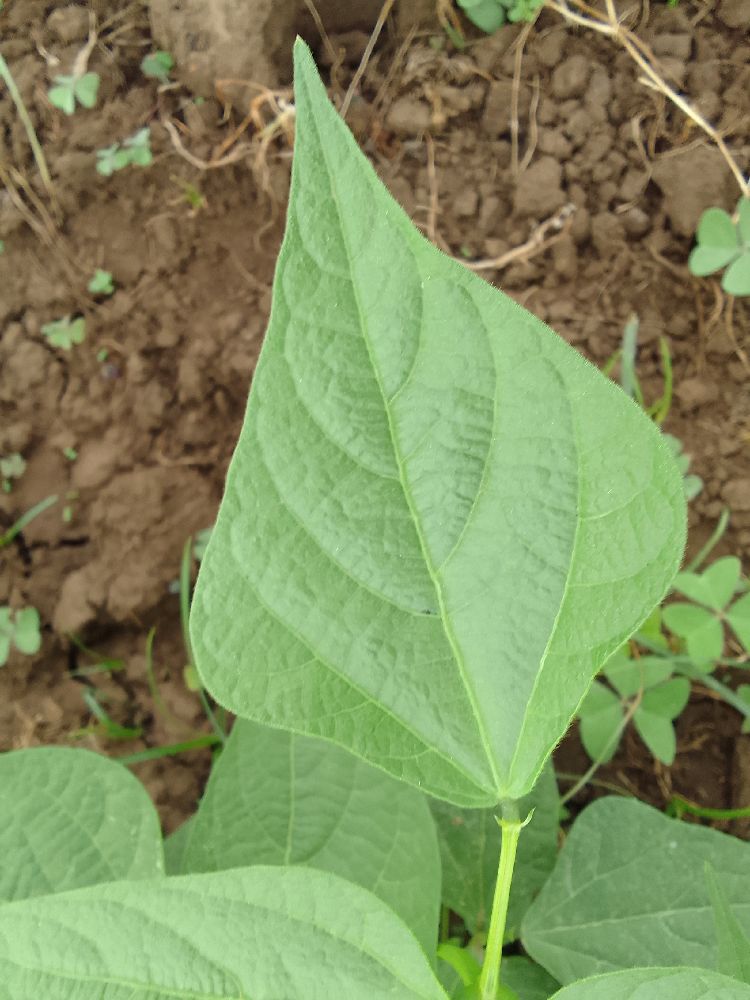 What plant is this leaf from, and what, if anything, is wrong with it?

common bean, healthy
